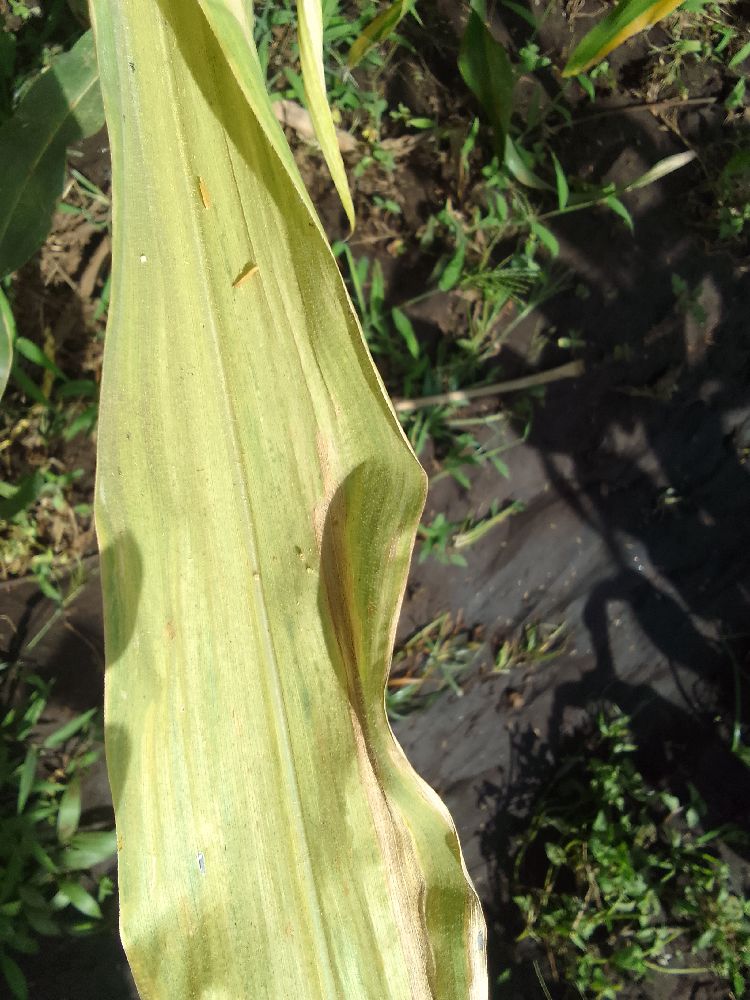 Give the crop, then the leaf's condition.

maize, maize lethal necrosis
